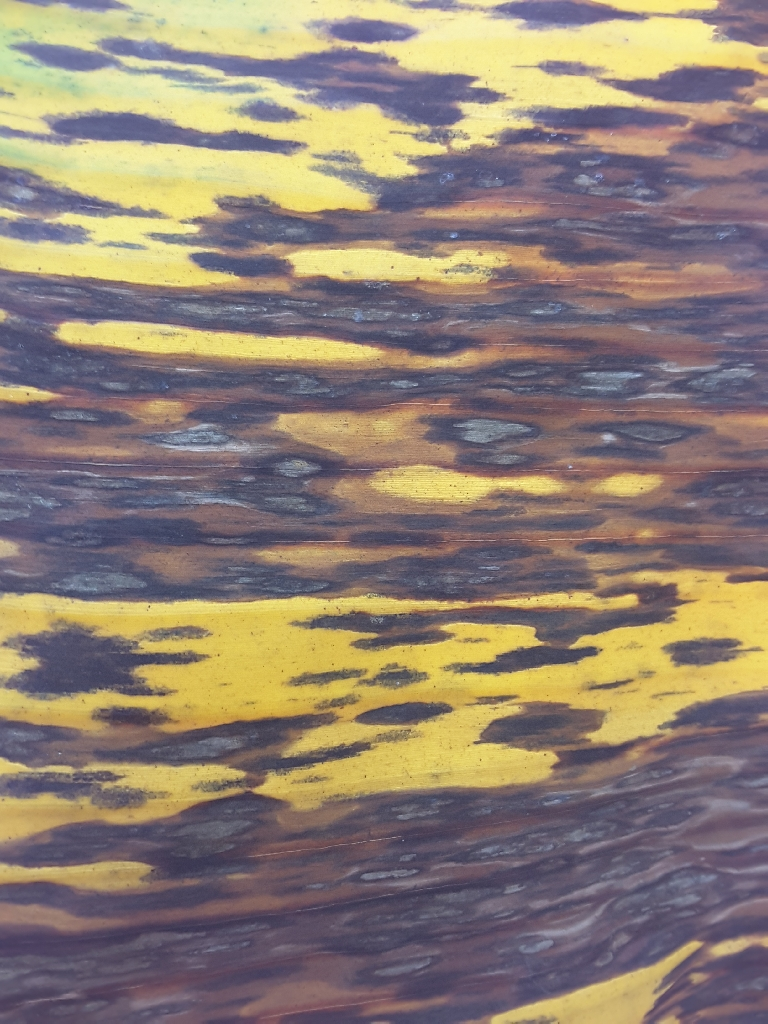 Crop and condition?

banana, black sigatoka
